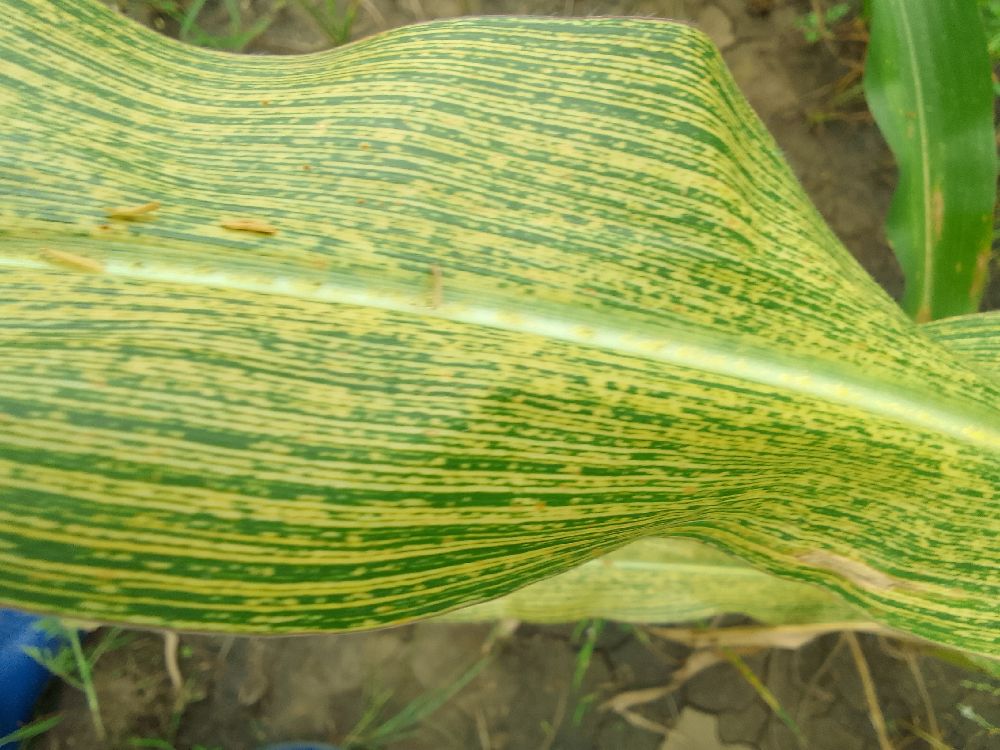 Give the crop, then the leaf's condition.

maize, maize streak virus
